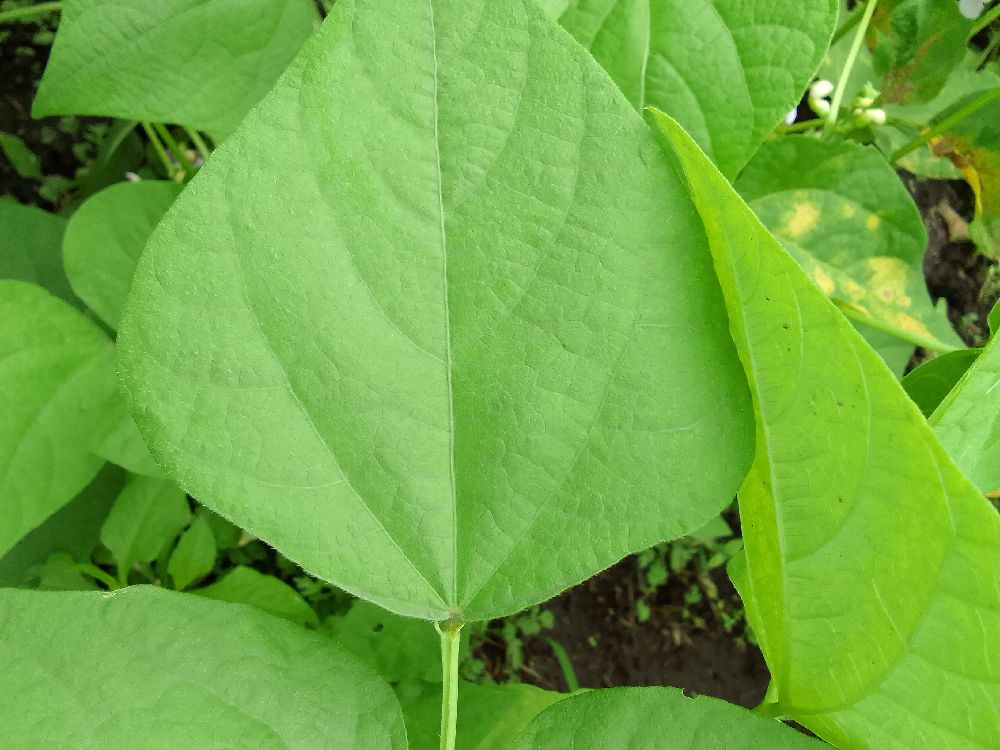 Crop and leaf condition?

common bean, healthy
